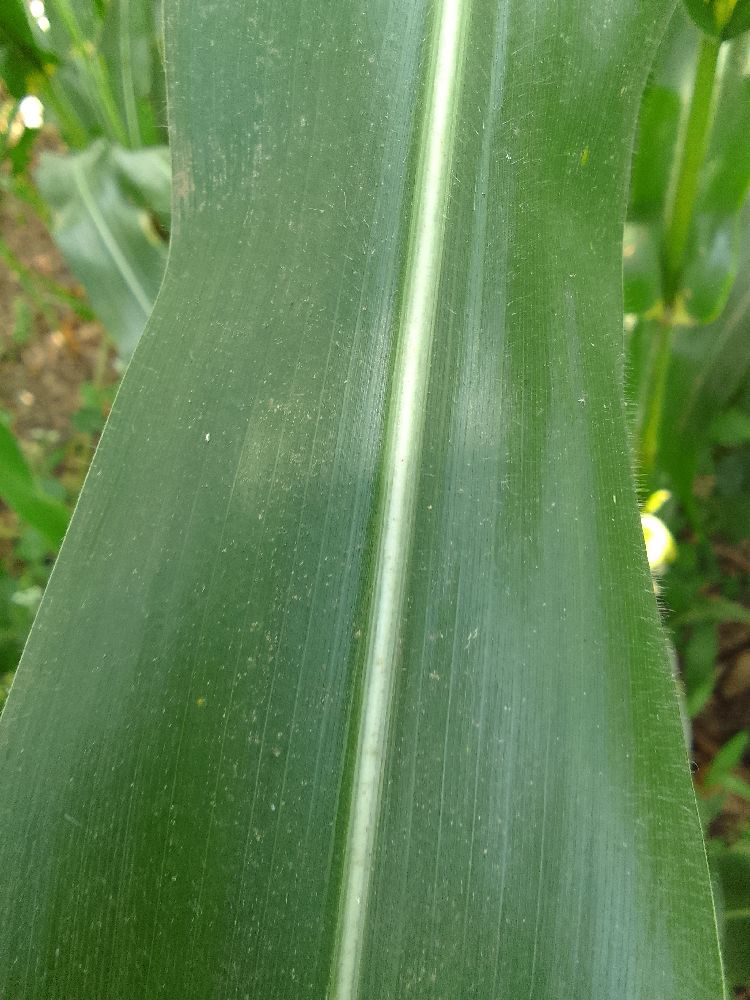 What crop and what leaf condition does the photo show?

maize, healthy
